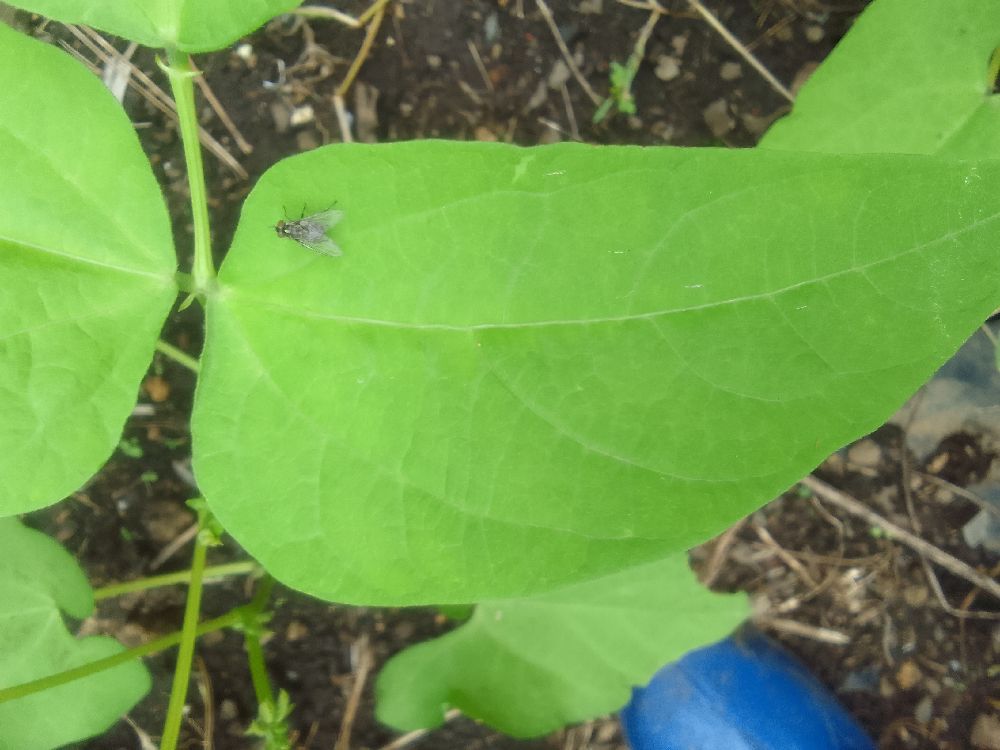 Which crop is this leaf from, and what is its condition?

common bean, healthy
